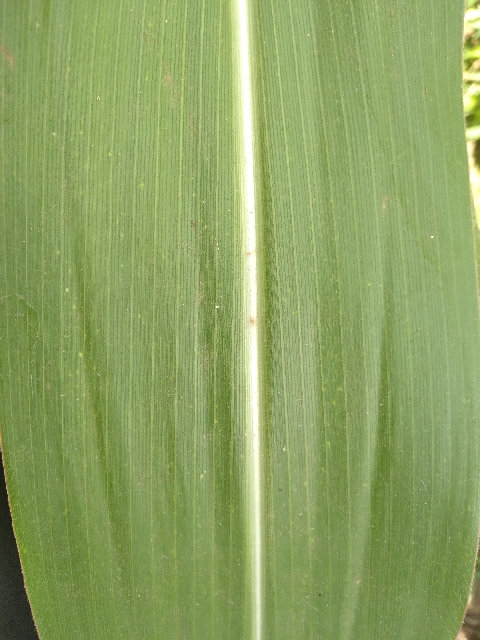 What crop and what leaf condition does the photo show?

maize, healthy
